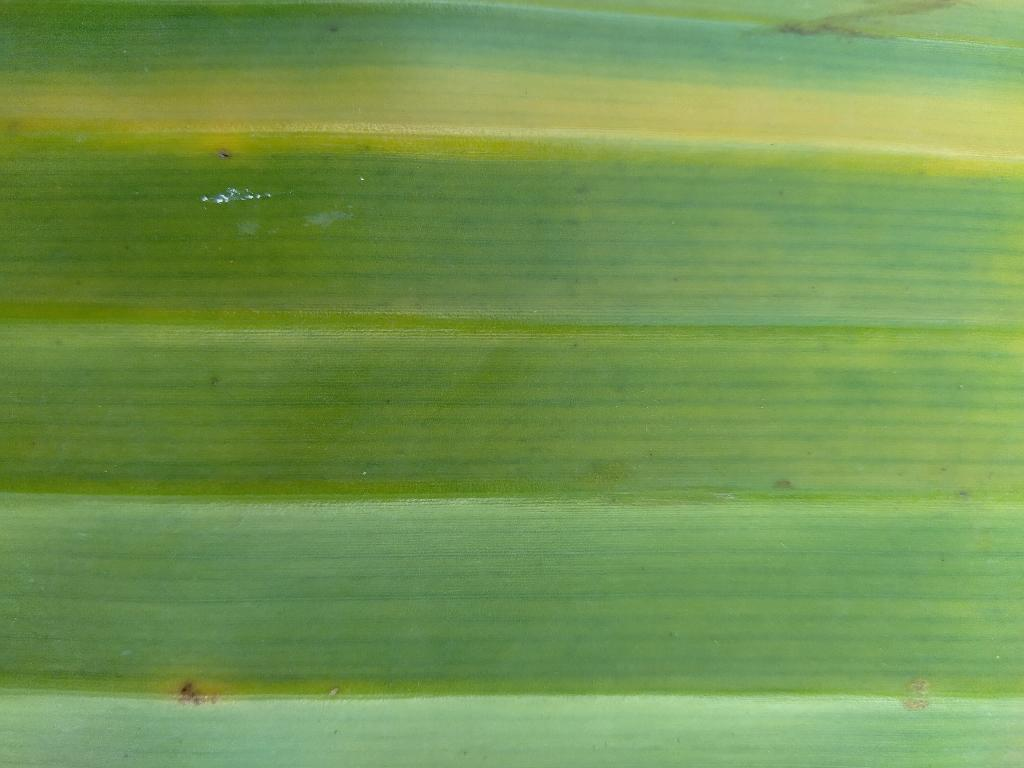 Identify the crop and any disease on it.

banana, fusarium wilt race 1
